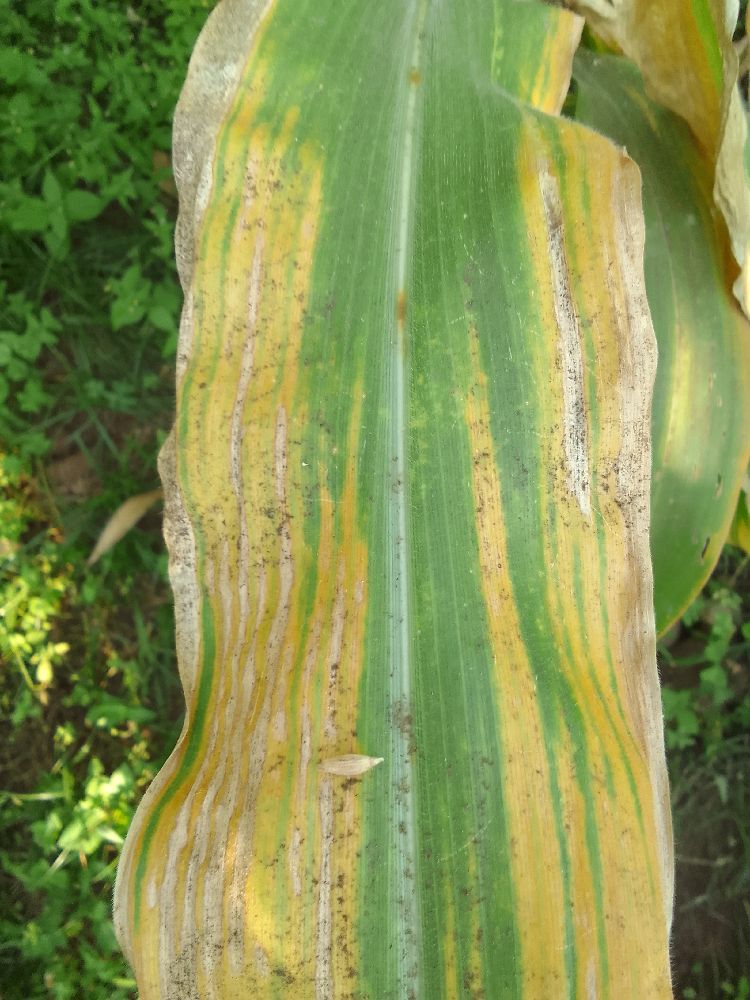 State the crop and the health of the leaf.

maize, maize lethal necrosis
